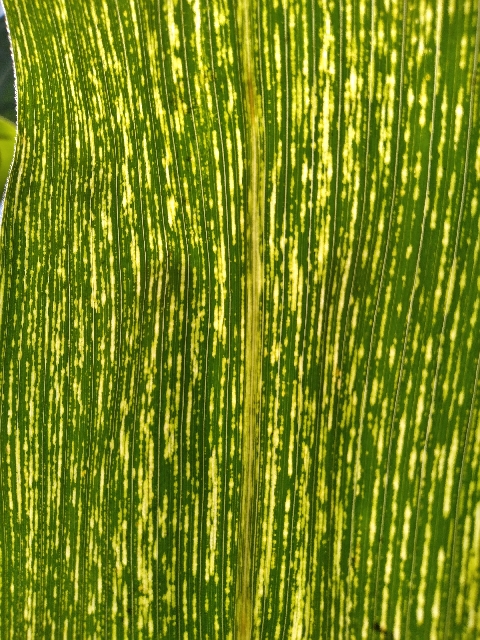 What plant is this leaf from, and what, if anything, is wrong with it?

maize, maize streak virus
